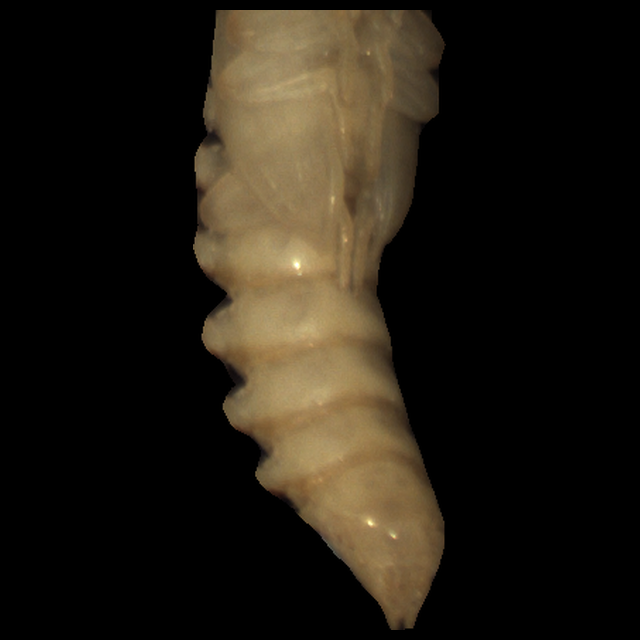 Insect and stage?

mealworm pupa
